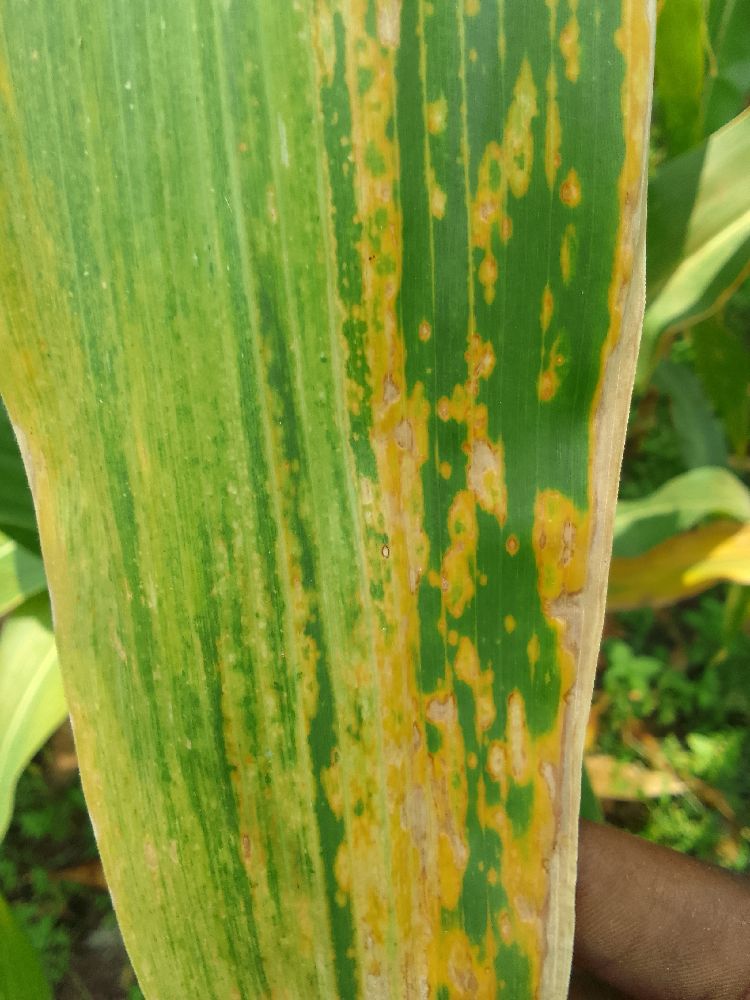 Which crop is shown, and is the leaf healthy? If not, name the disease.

maize, maize lethal necrosis
